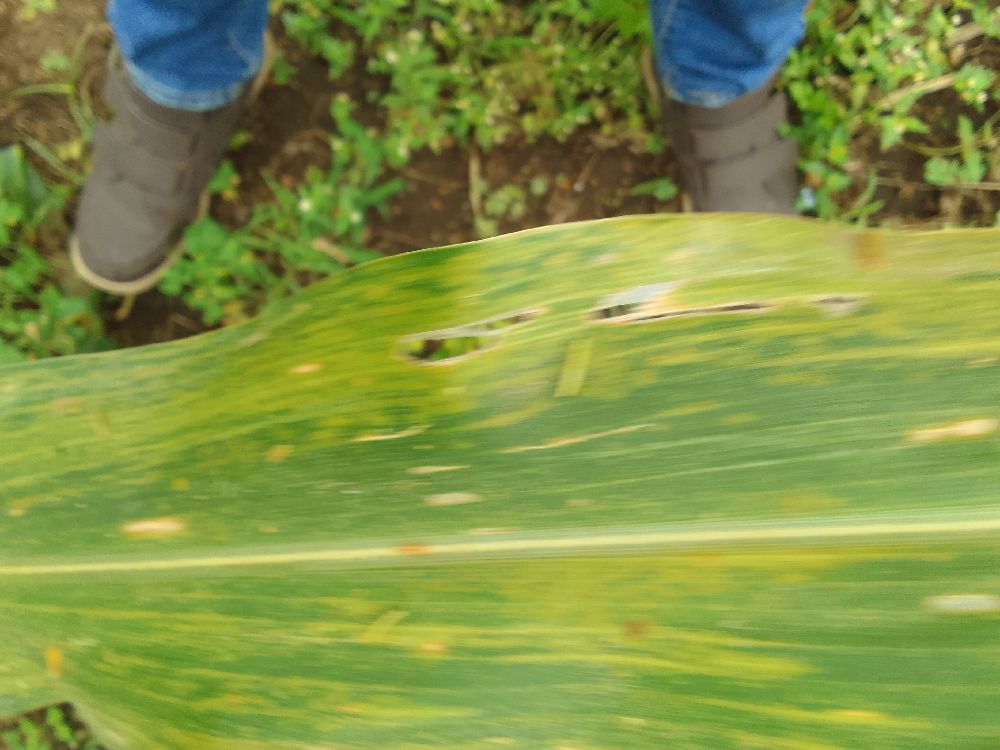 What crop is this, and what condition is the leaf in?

maize, maize lethal necrosis
